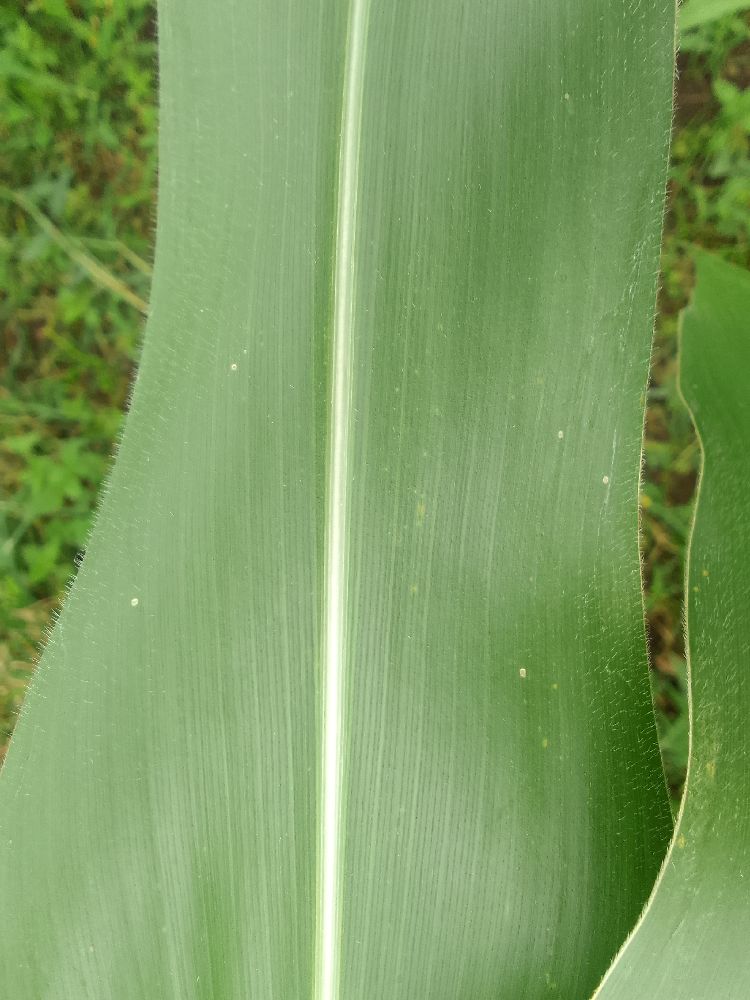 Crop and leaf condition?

maize, healthy
